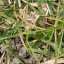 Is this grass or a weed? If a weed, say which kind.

grass
